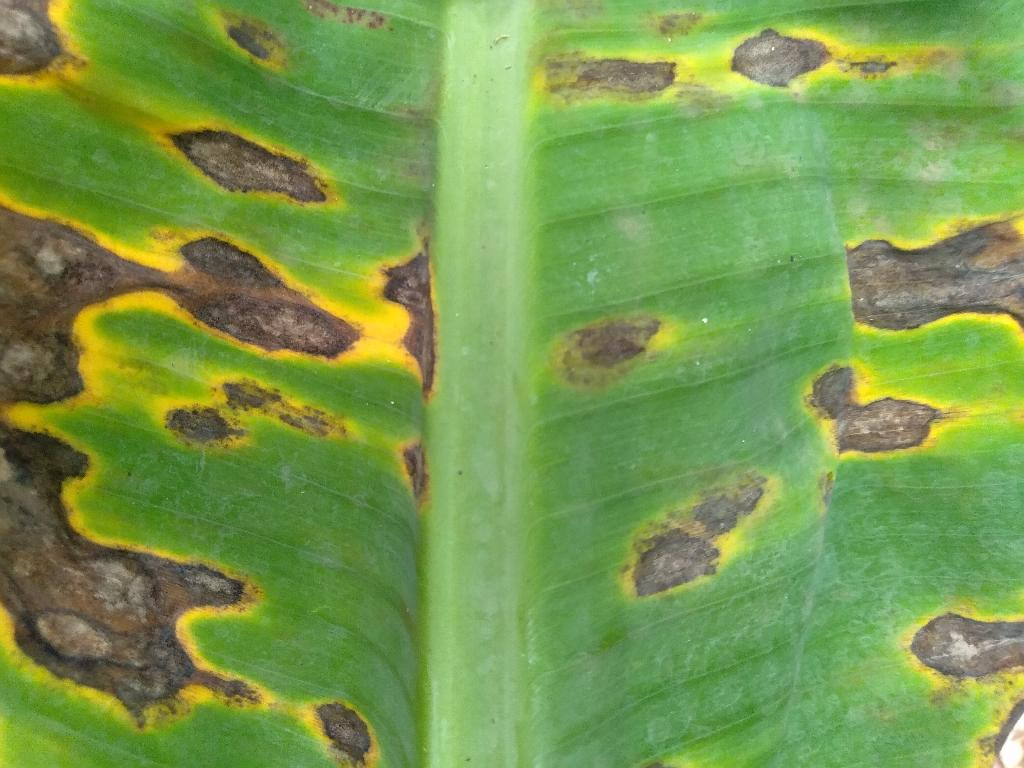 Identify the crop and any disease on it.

banana, black sigatoka
